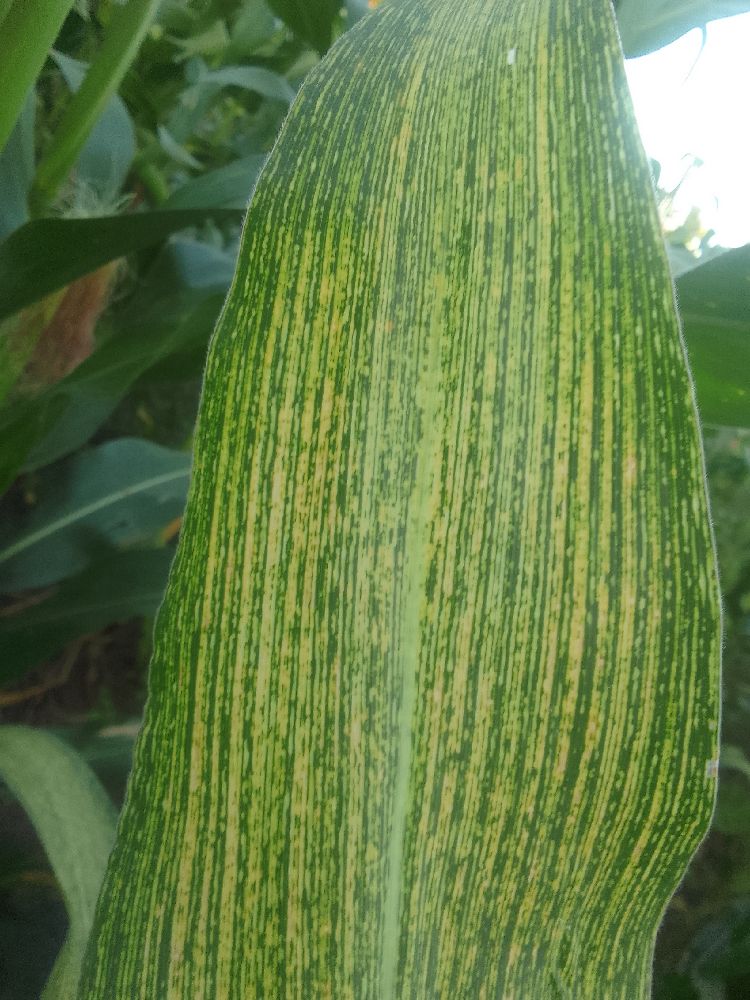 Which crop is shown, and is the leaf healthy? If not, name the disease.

maize, maize streak virus
